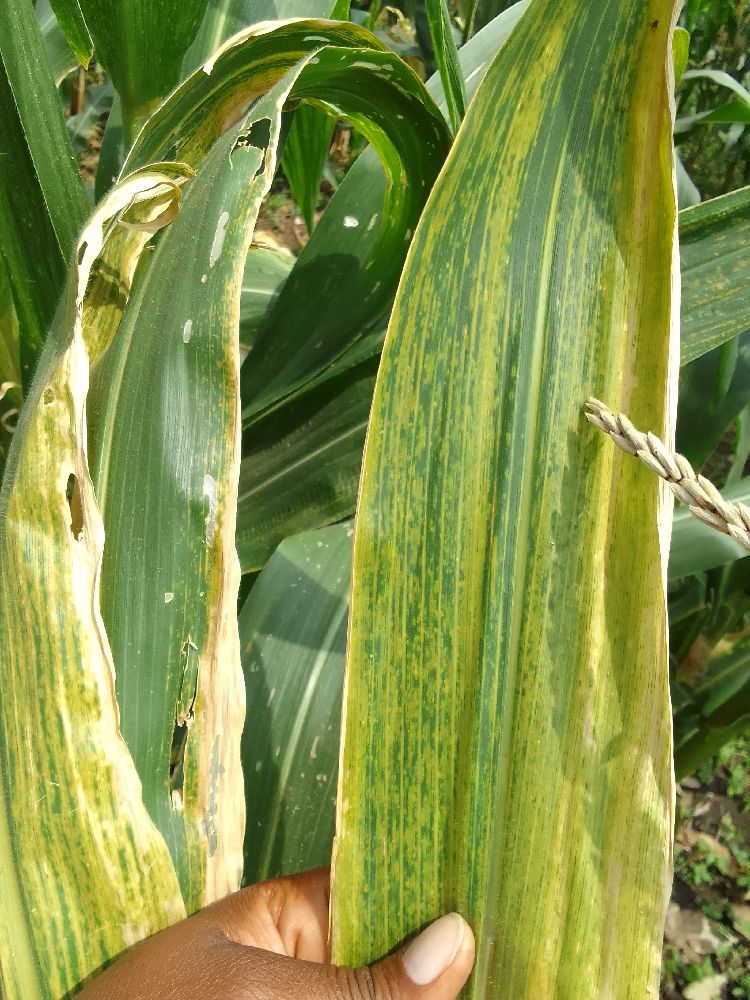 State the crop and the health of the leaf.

maize, maize lethal necrosis
